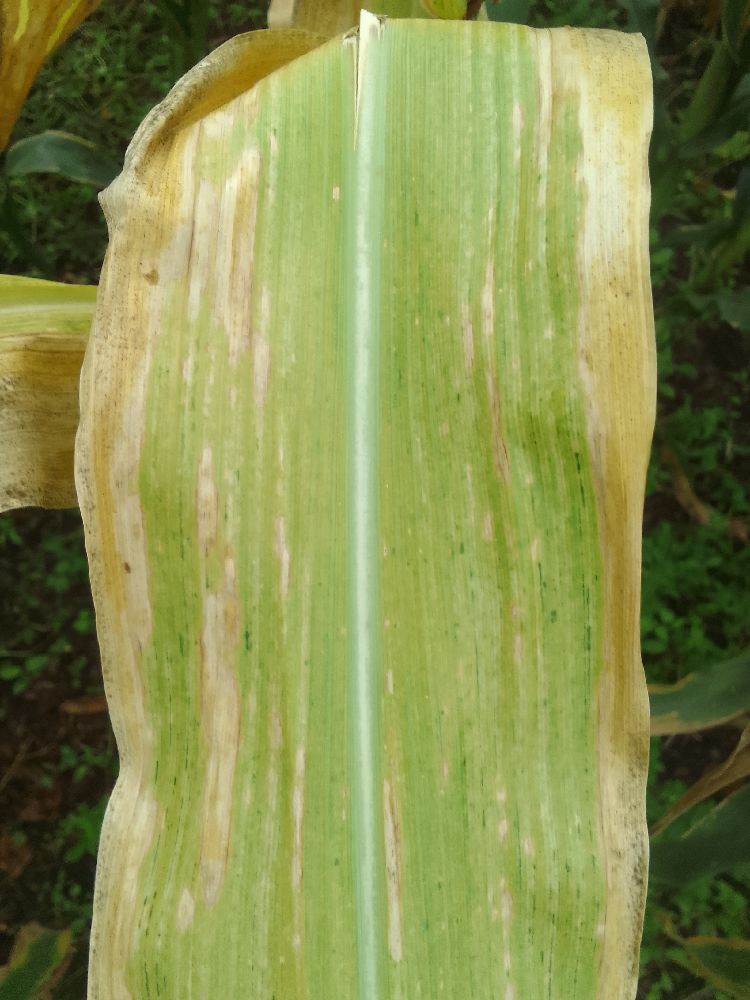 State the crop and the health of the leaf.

maize, maize lethal necrosis
